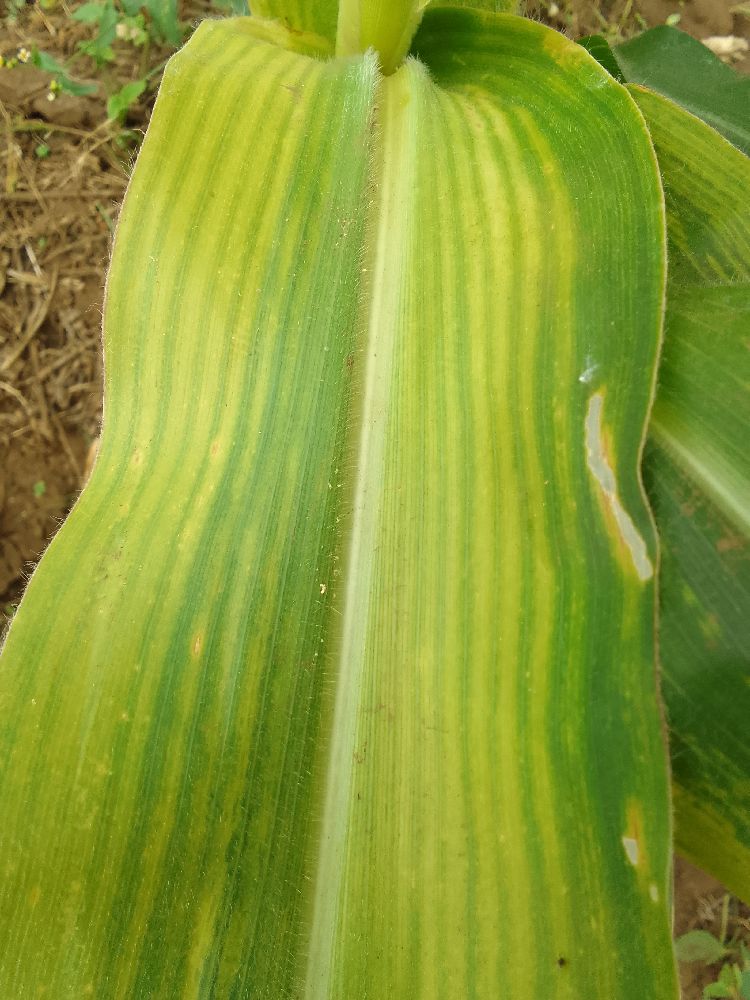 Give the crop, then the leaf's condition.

maize, maize lethal necrosis
